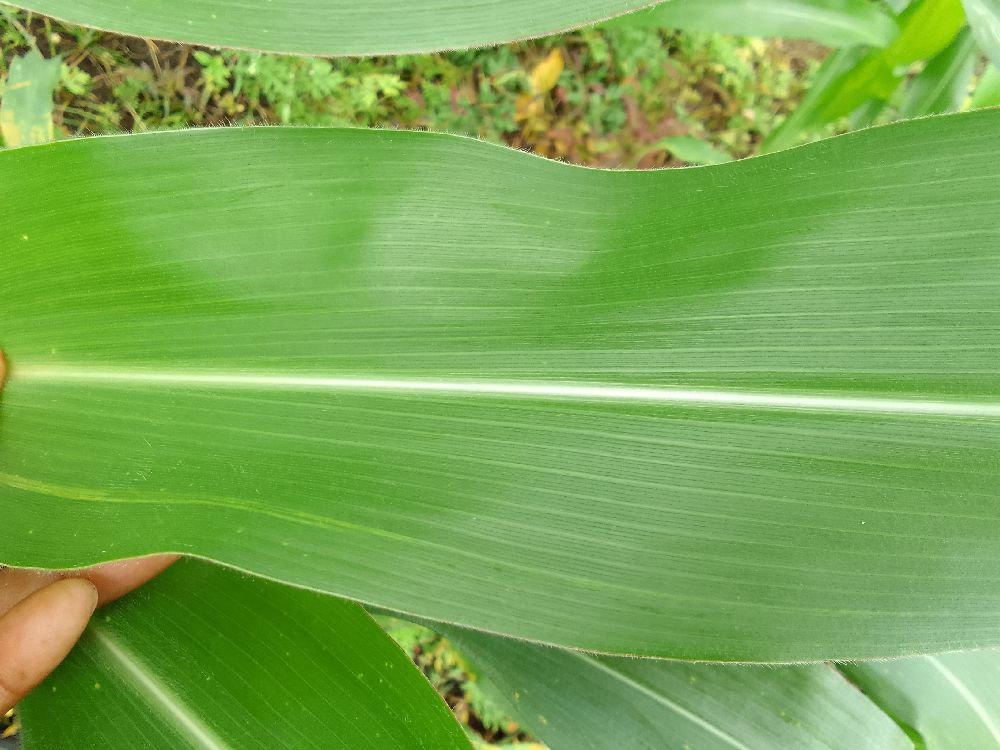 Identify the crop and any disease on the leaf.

maize, healthy
